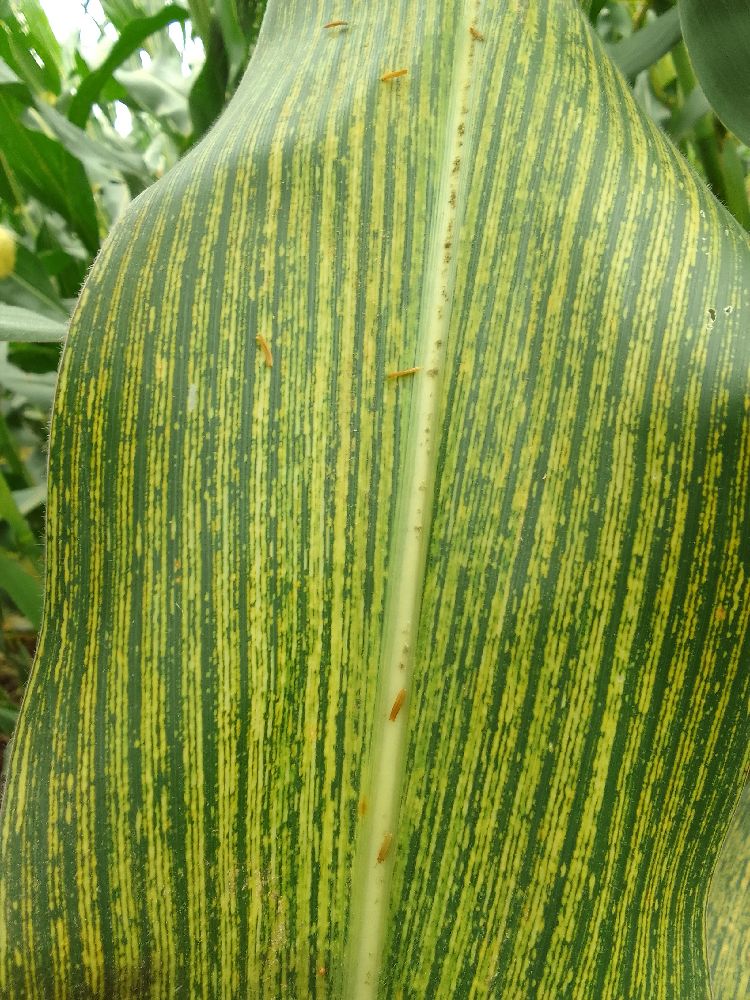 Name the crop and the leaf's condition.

maize, maize streak virus
